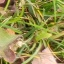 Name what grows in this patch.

grass
